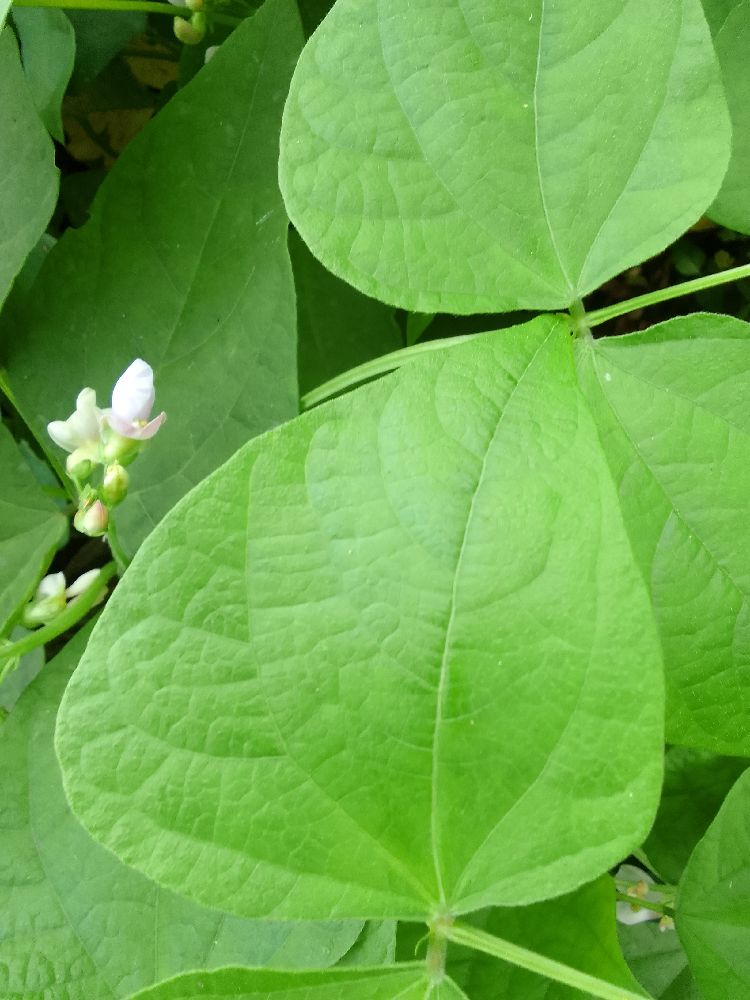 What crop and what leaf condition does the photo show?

common bean, healthy
